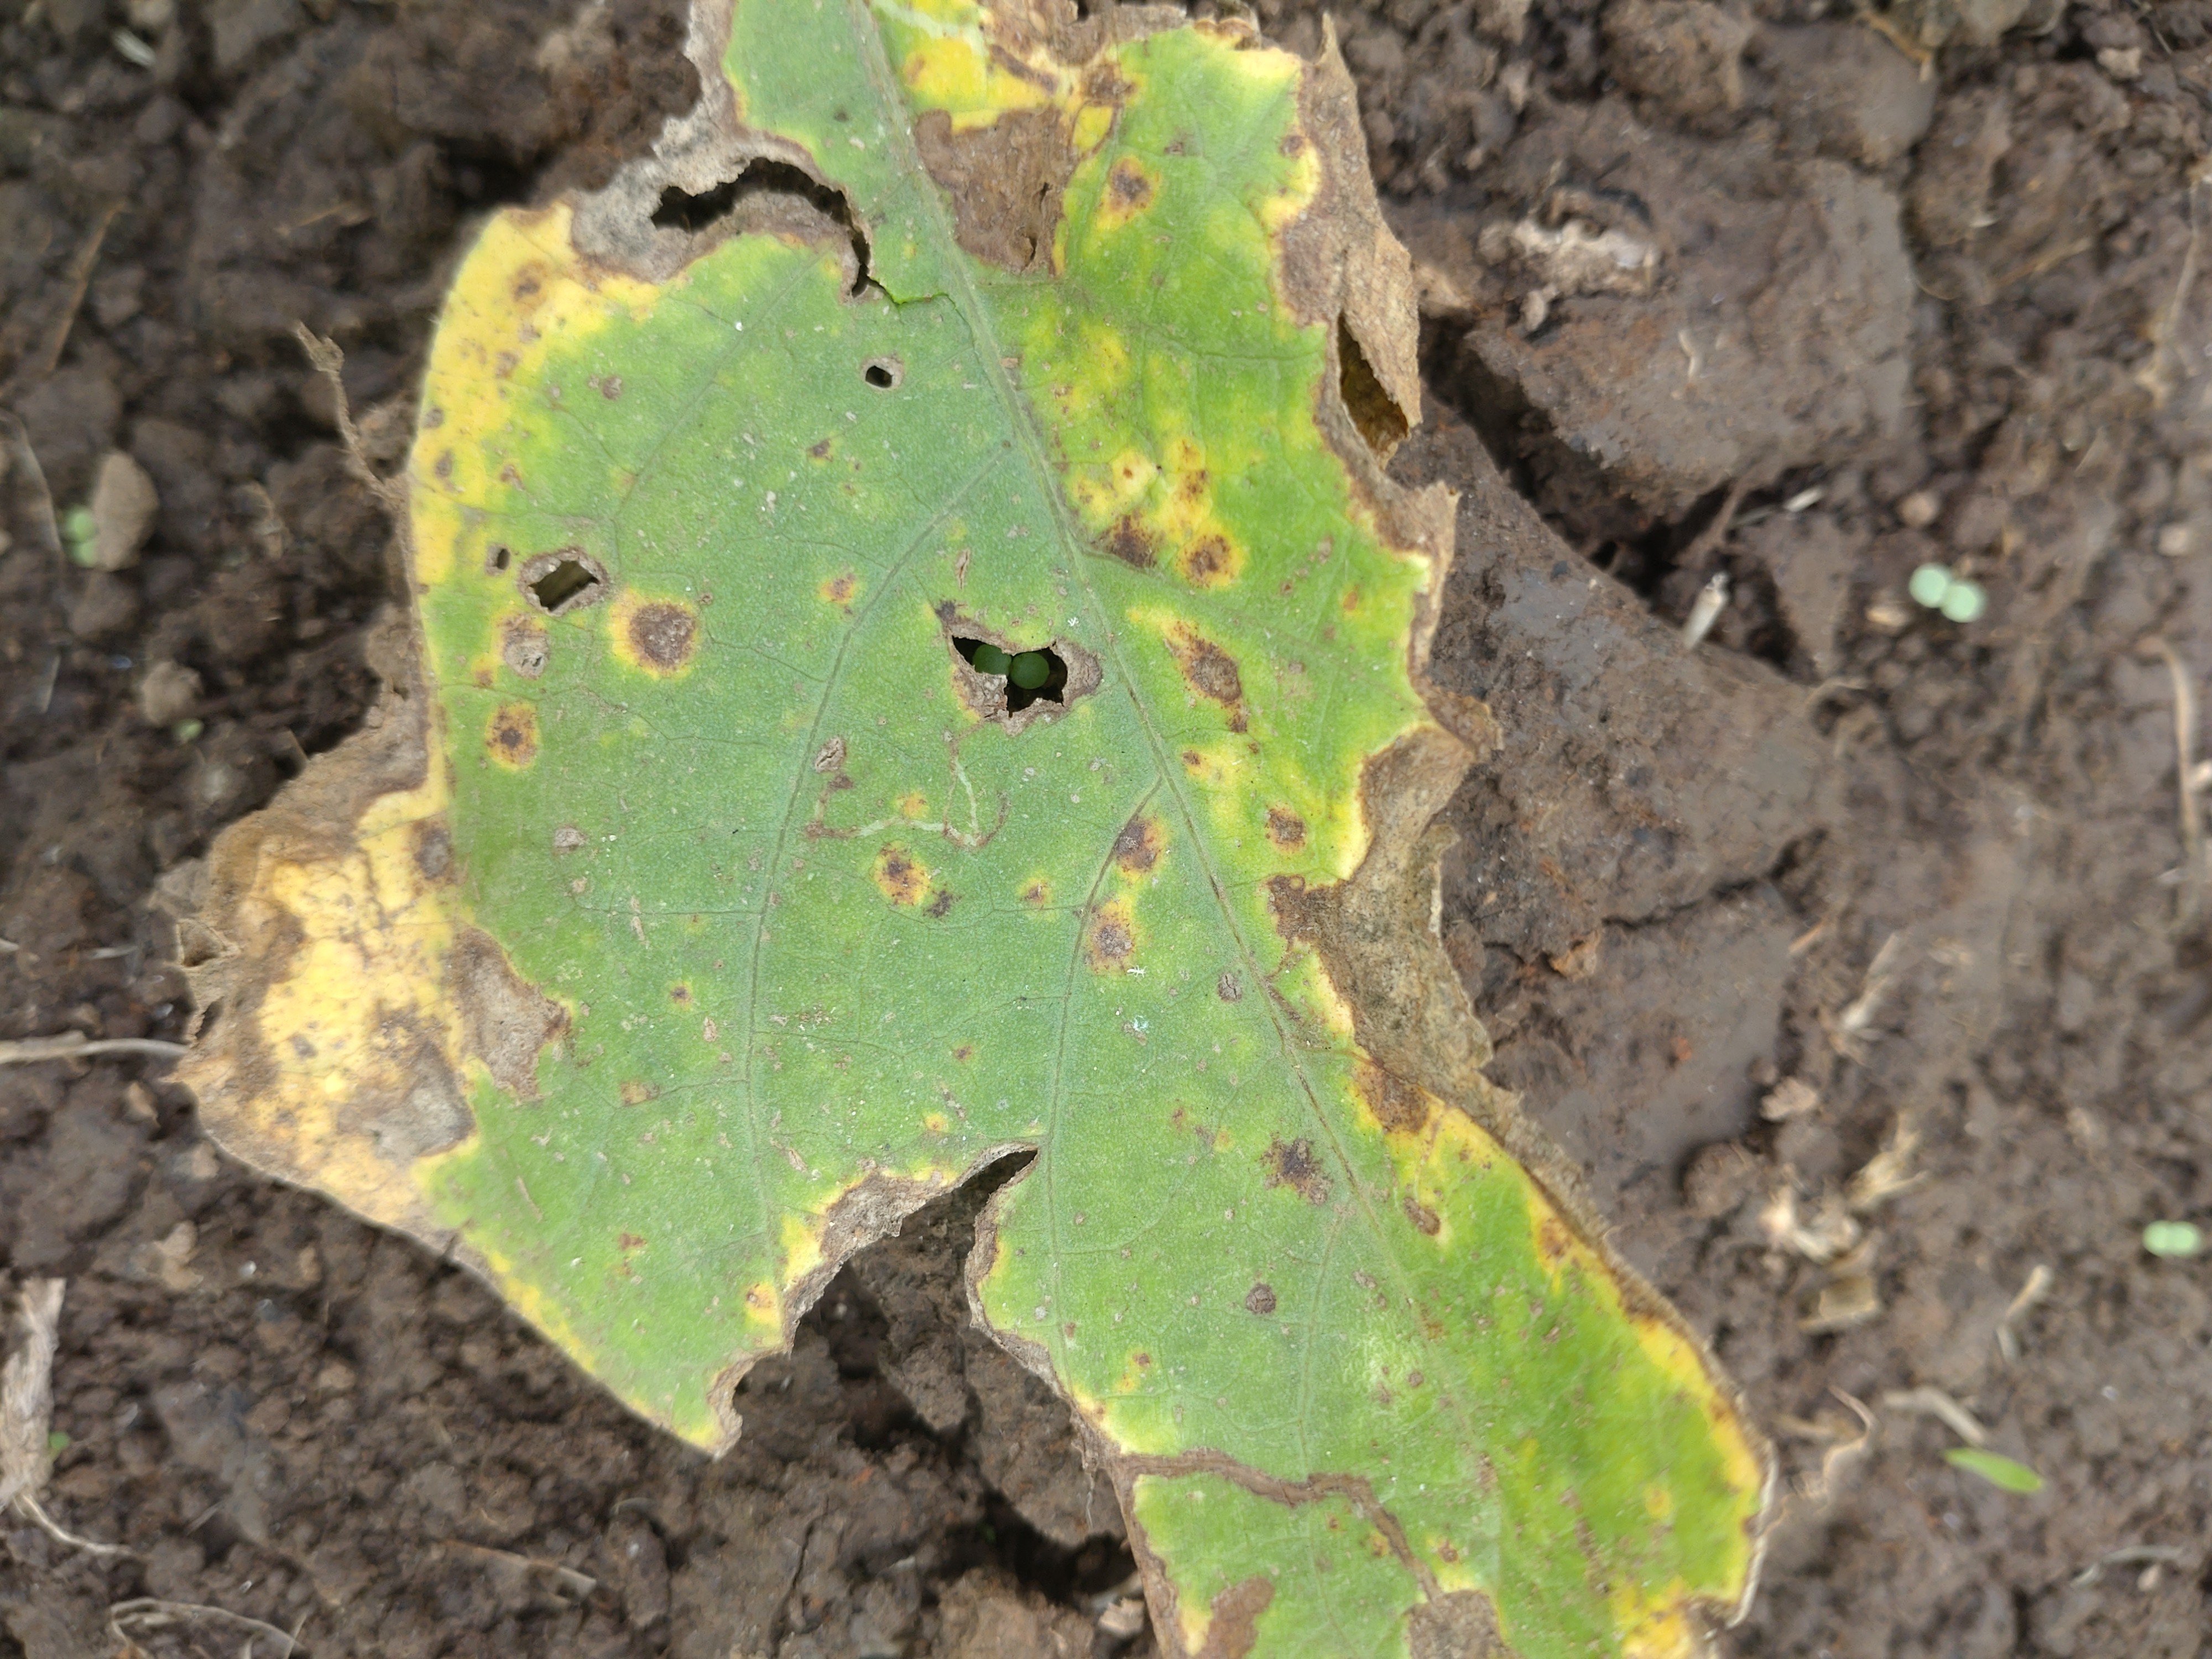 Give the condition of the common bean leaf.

rust
